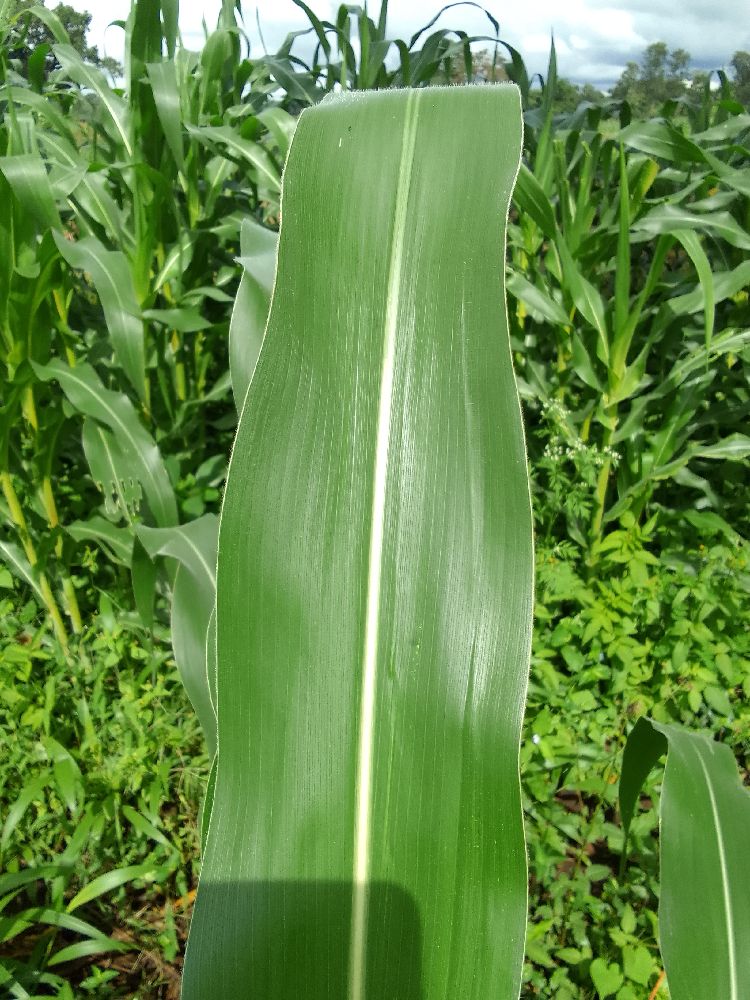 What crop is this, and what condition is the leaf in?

maize, healthy
